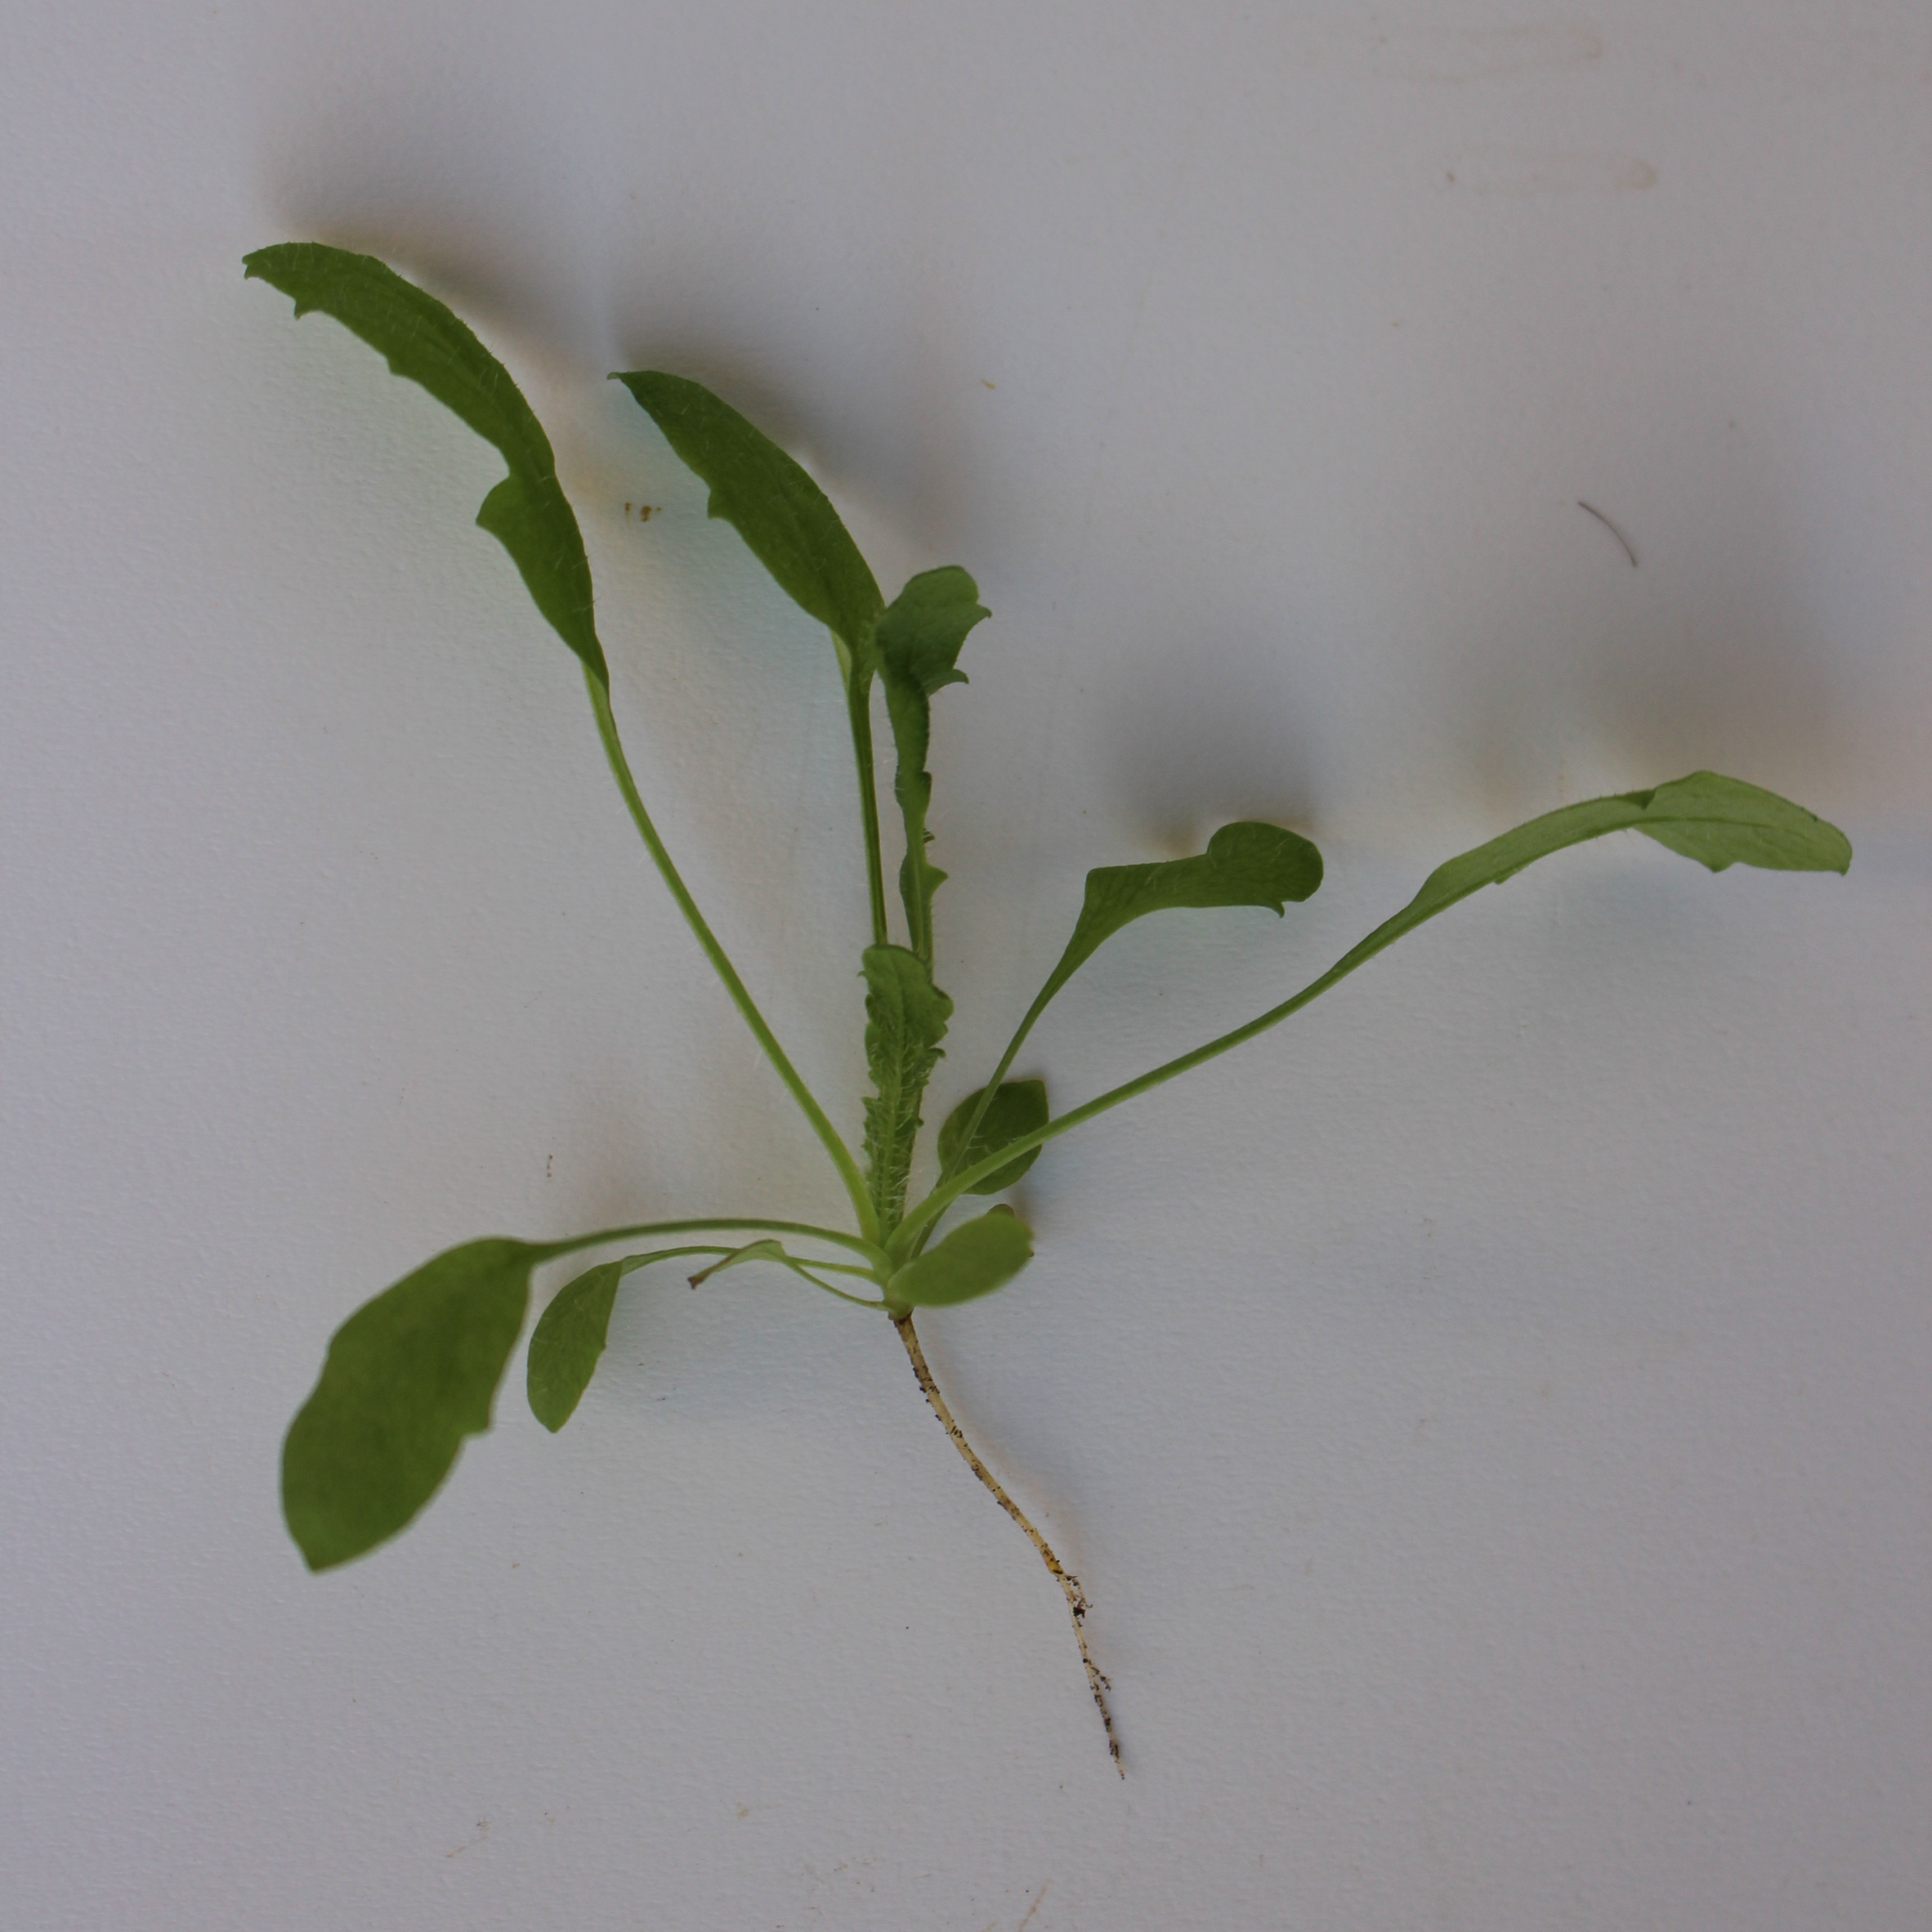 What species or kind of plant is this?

Papaver rhoeas
